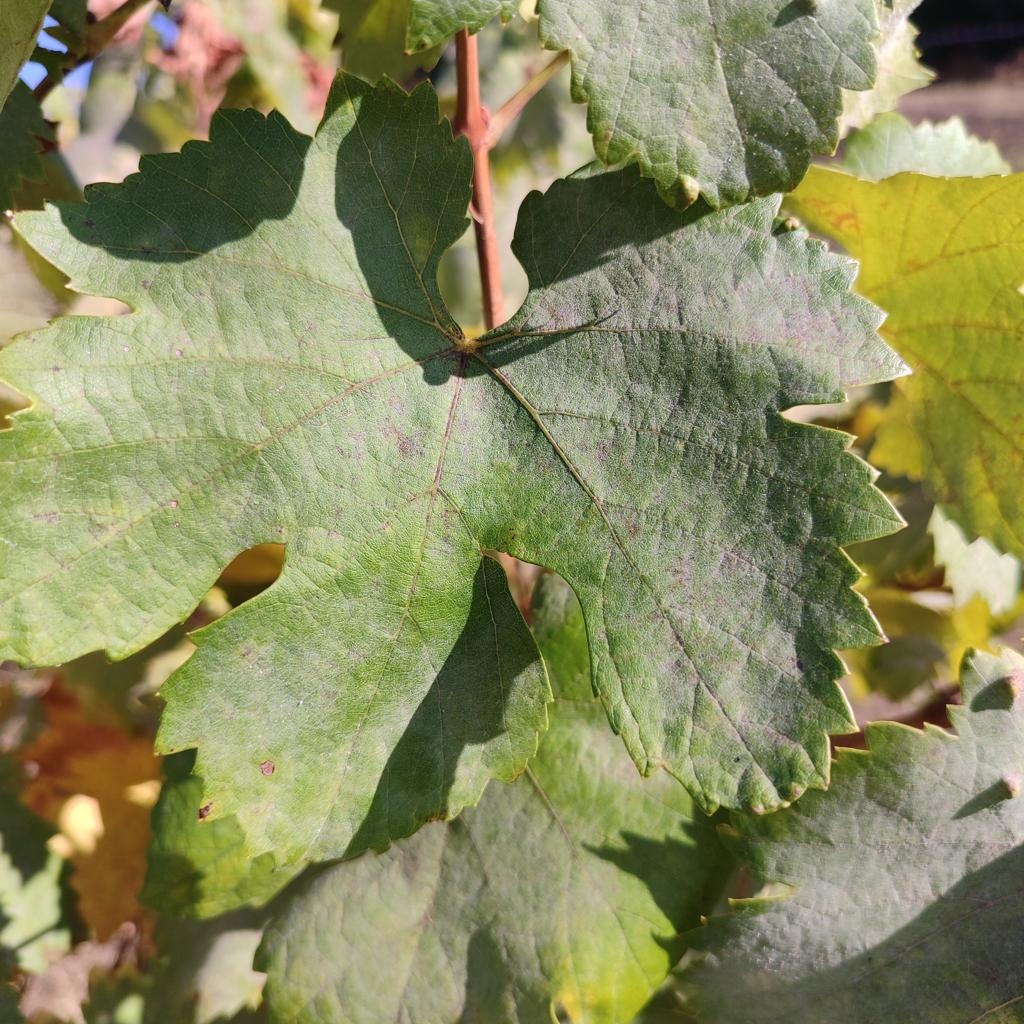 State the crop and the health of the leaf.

grapevine, powdery mildew
